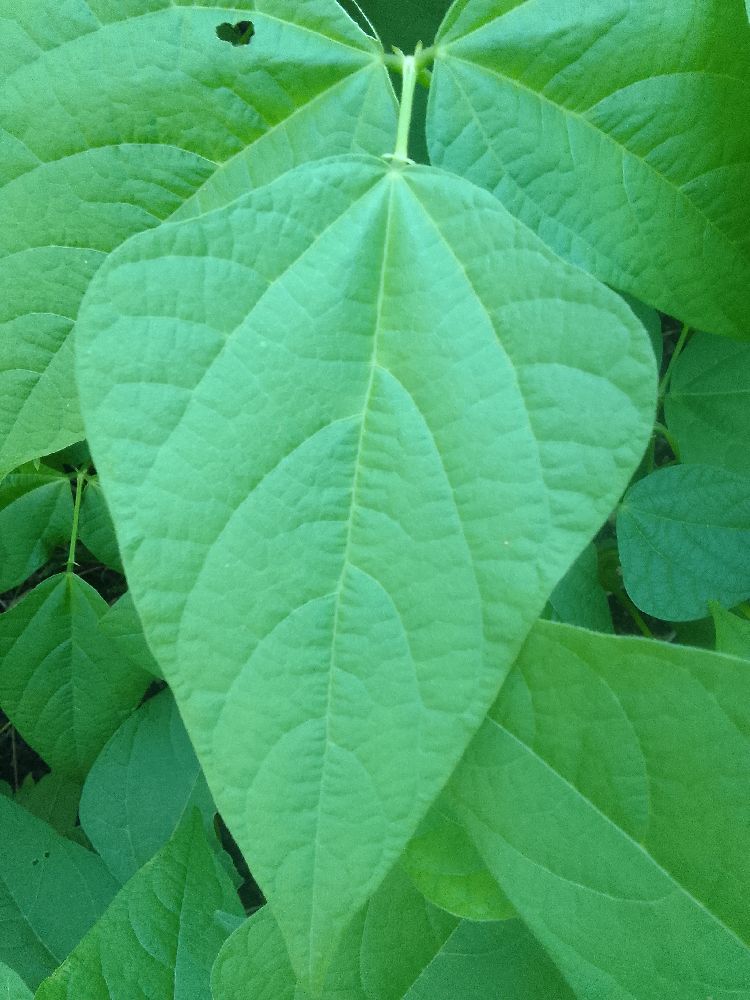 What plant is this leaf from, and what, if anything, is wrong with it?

common bean, healthy
